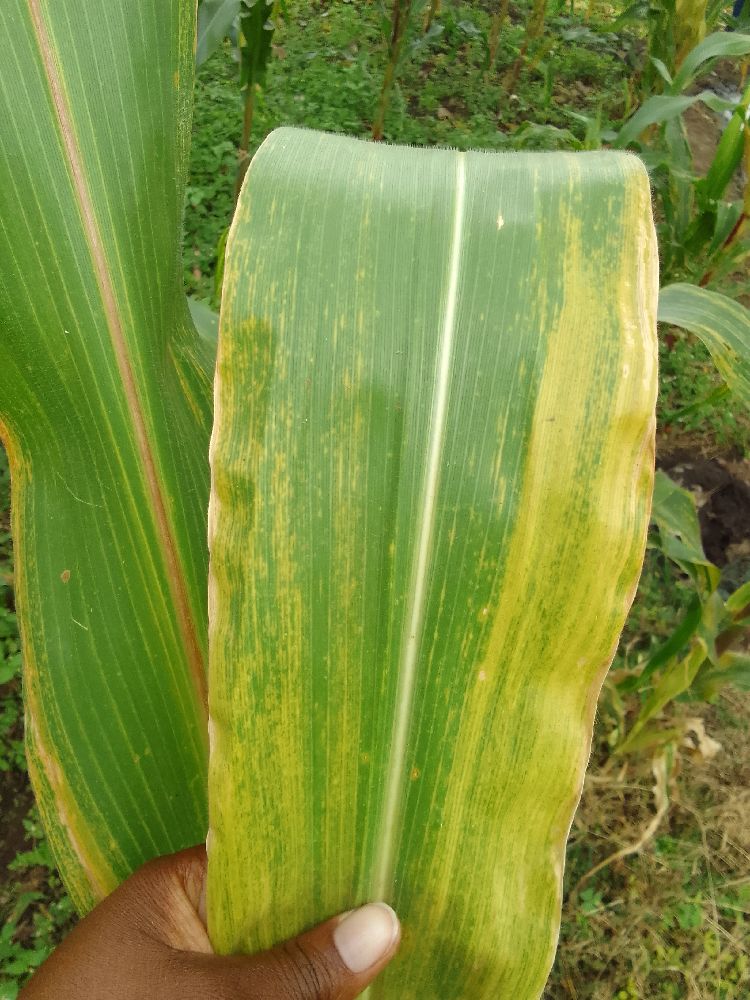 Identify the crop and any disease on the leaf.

maize, maize lethal necrosis
